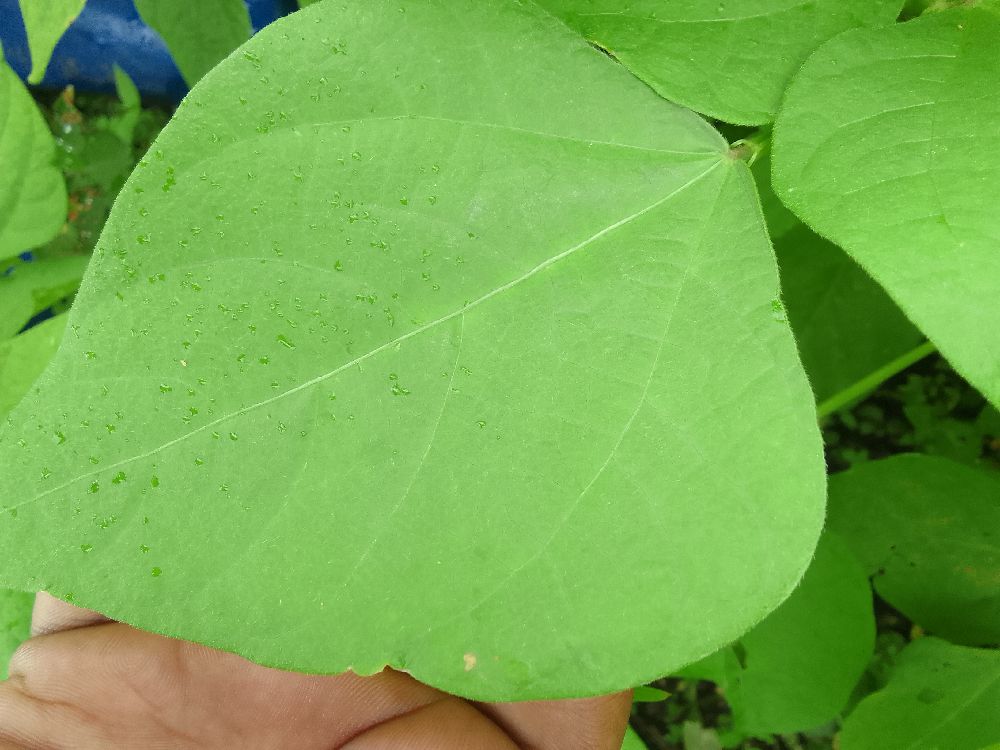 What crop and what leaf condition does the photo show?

common bean, healthy
